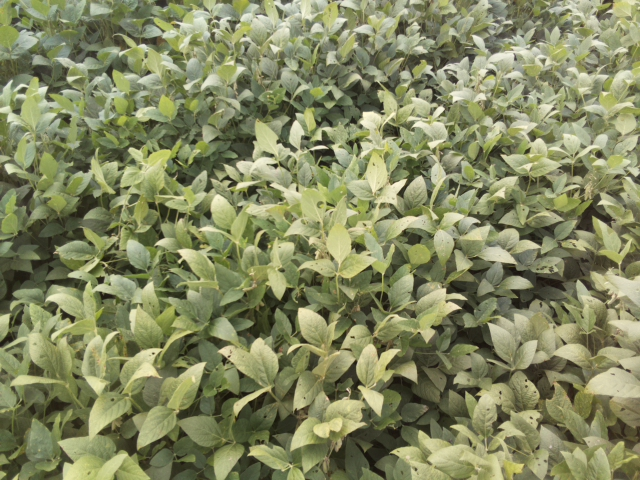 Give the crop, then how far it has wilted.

soybean, leaflets folding inward at secondary pulvinus with no turgor loss in leaflets or petioles
